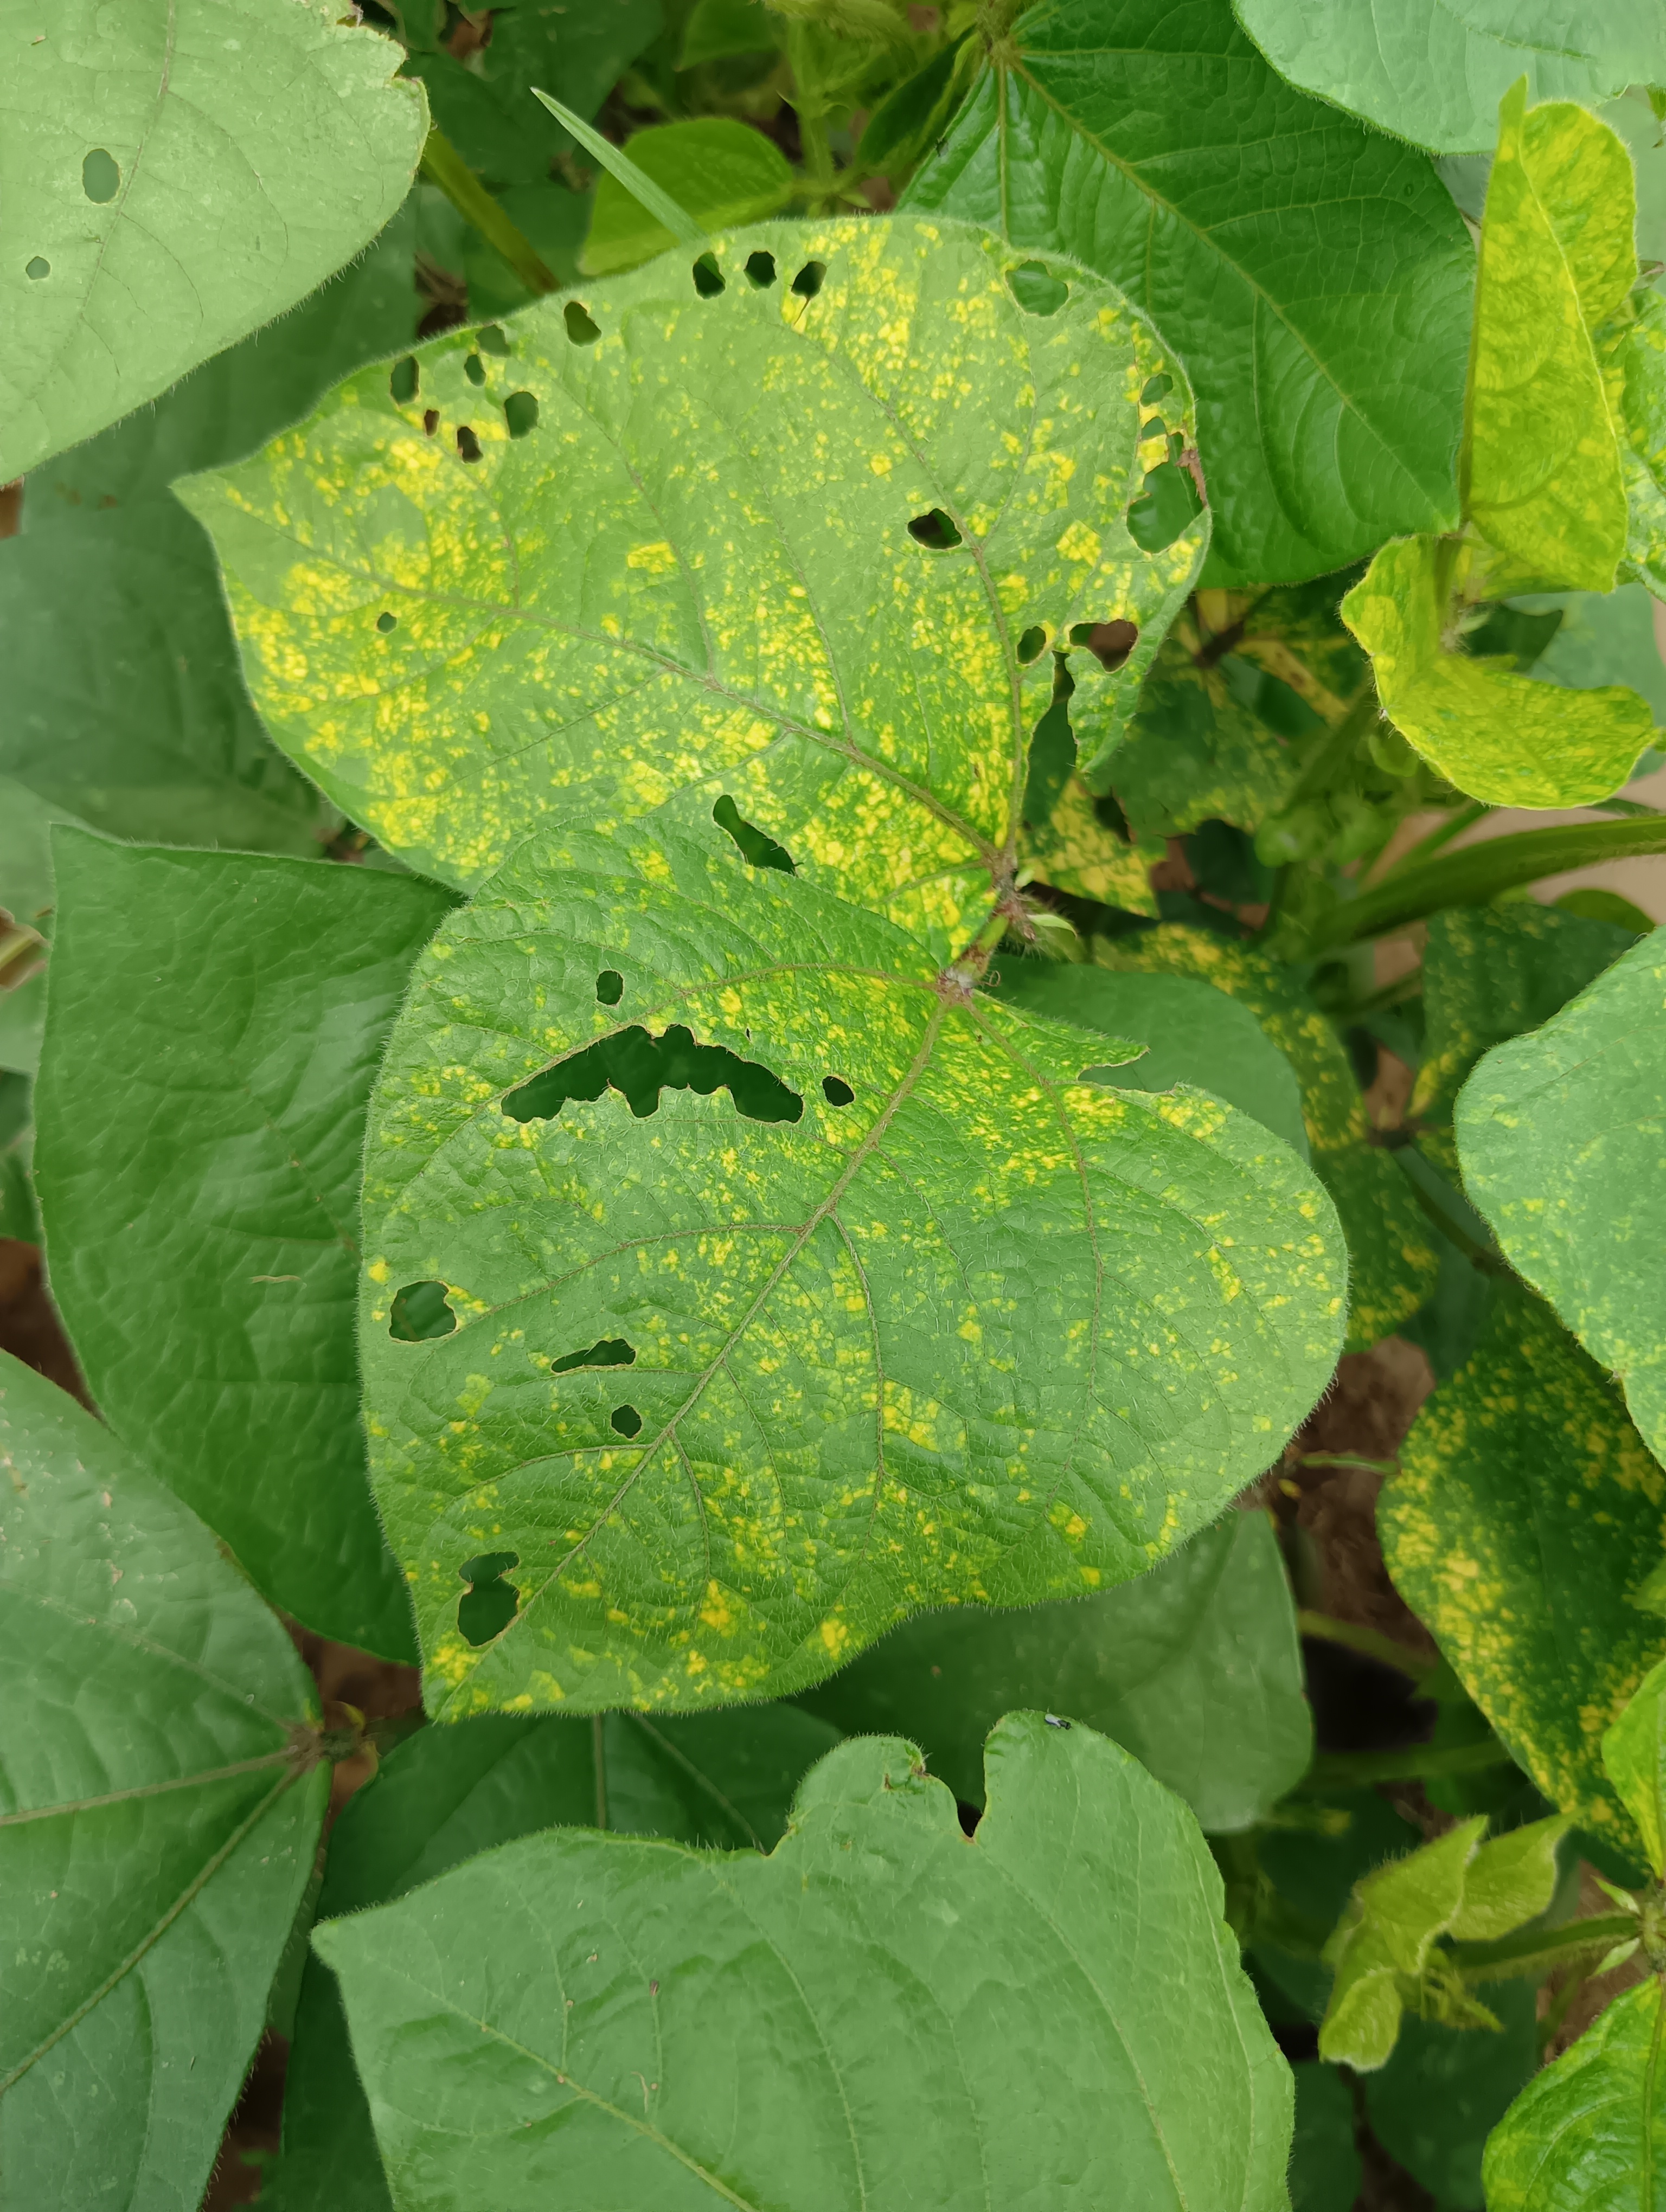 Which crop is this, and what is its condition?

mungbean, yellow mosaic
